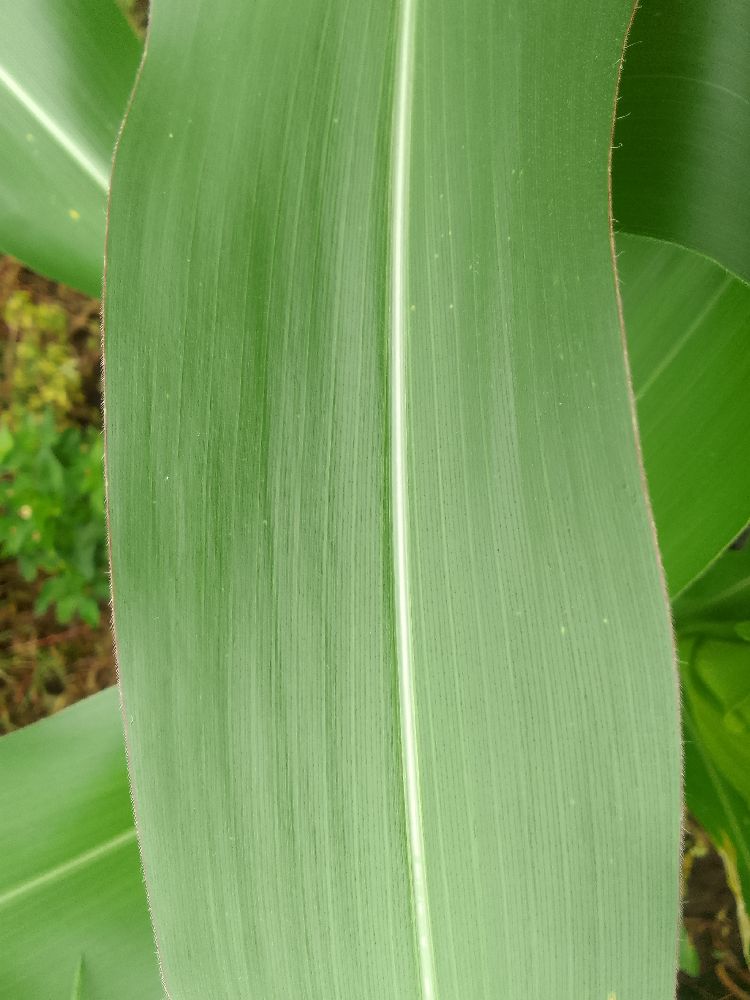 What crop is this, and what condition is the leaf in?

maize, healthy
